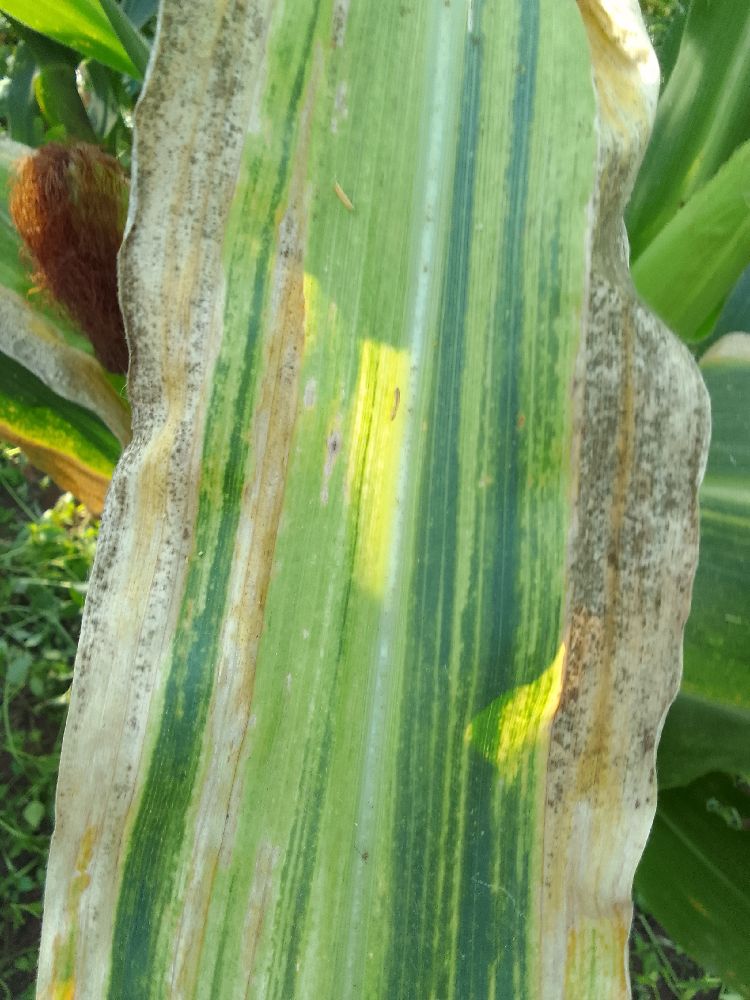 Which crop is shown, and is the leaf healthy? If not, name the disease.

maize, maize lethal necrosis
